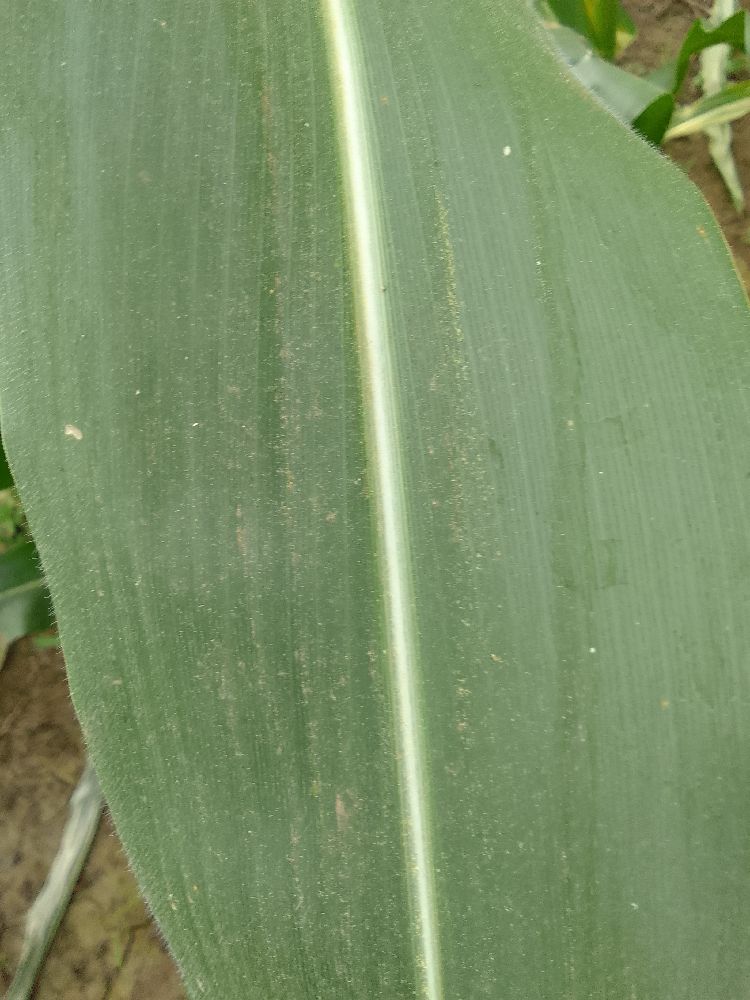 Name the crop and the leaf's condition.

maize, healthy
